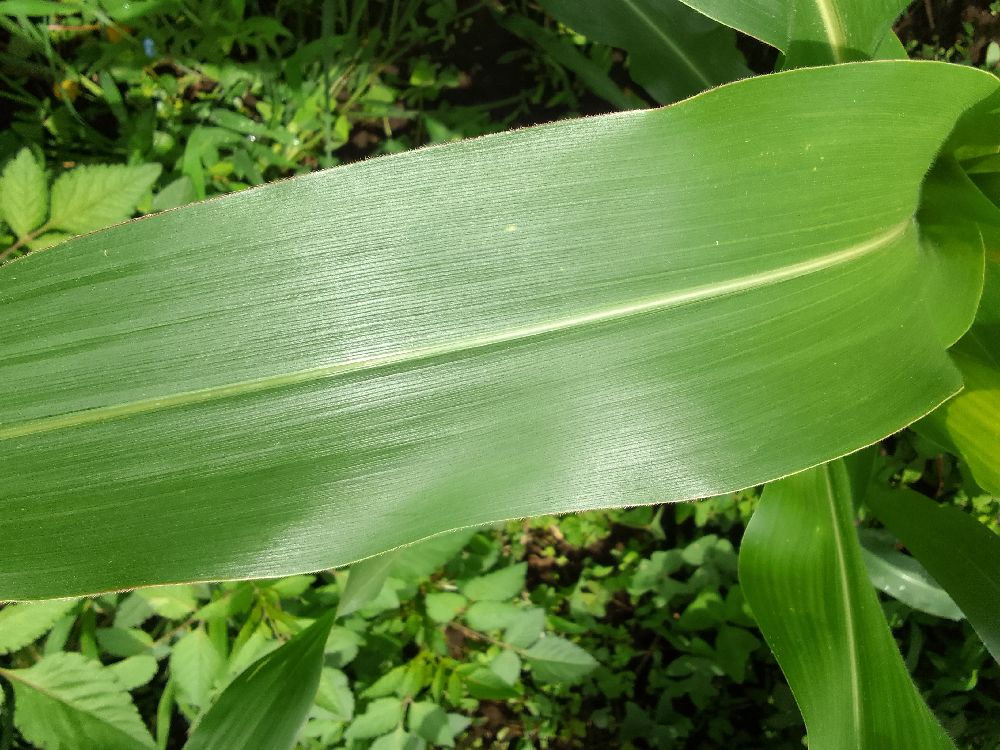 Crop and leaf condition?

maize, healthy
